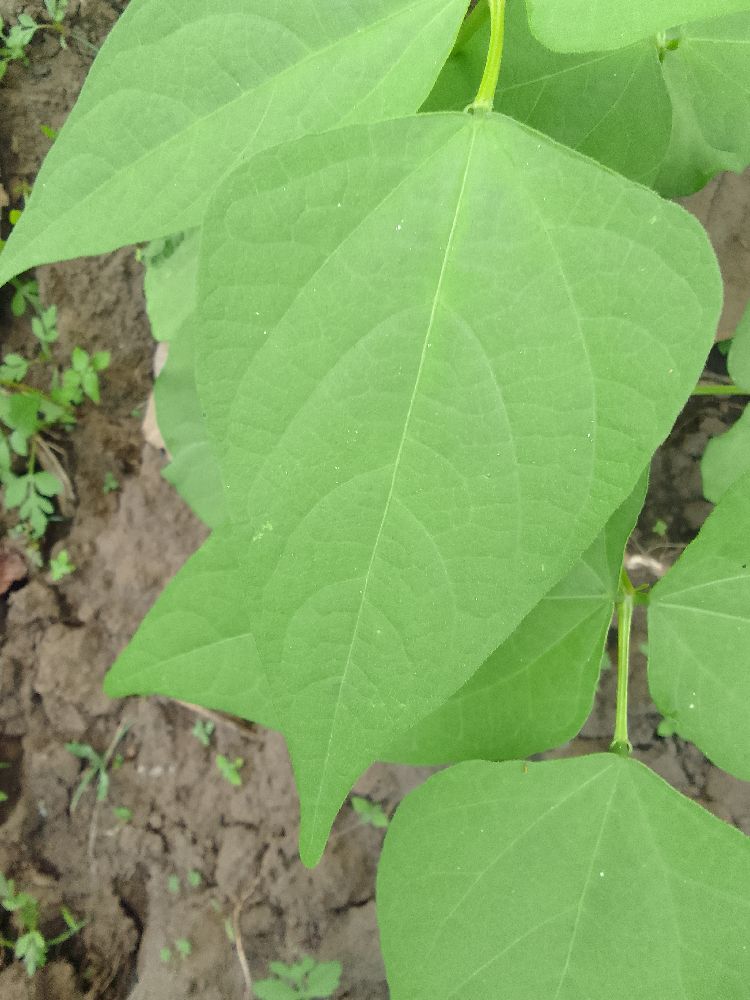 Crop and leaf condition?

common bean, healthy
